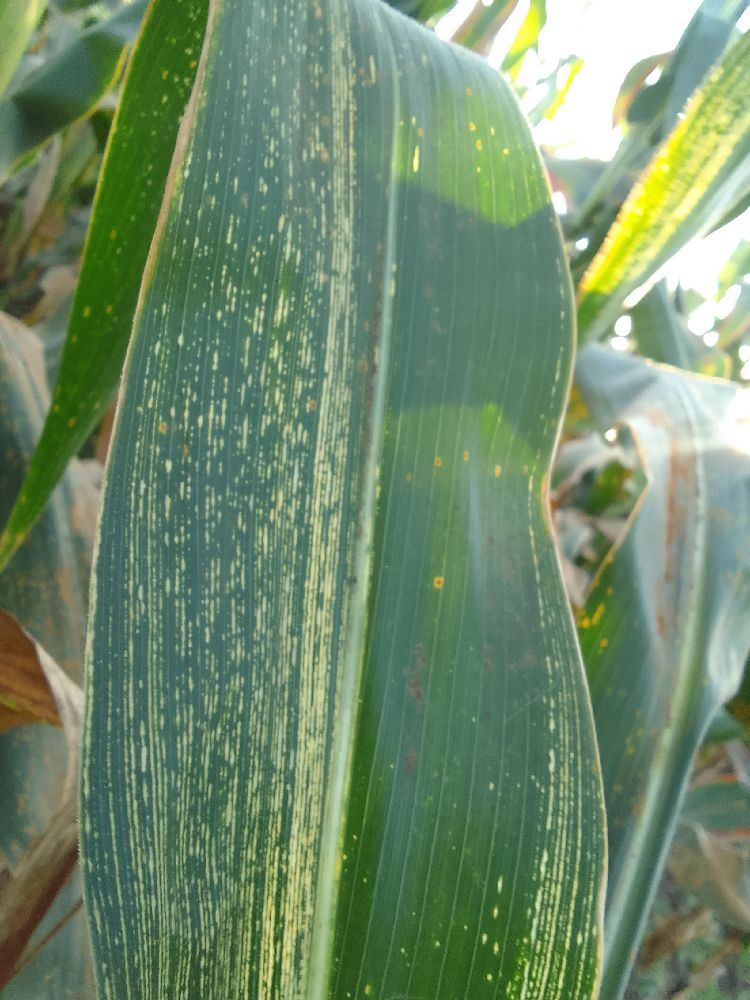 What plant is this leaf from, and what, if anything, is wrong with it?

maize, maize streak virus
